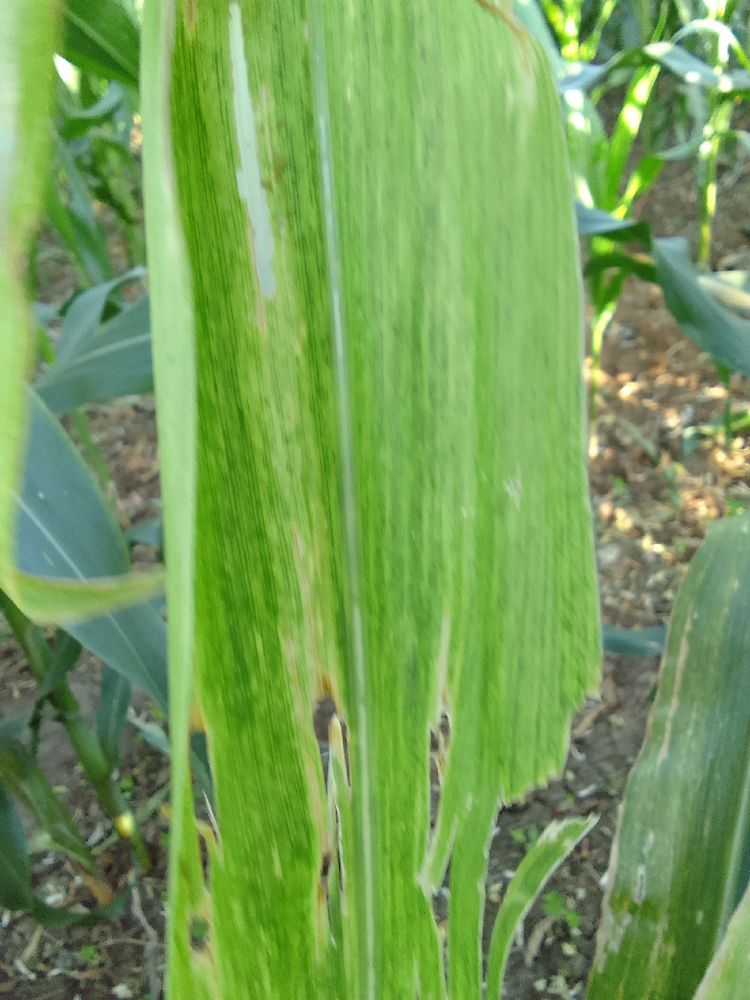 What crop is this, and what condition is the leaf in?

maize, maize lethal necrosis
